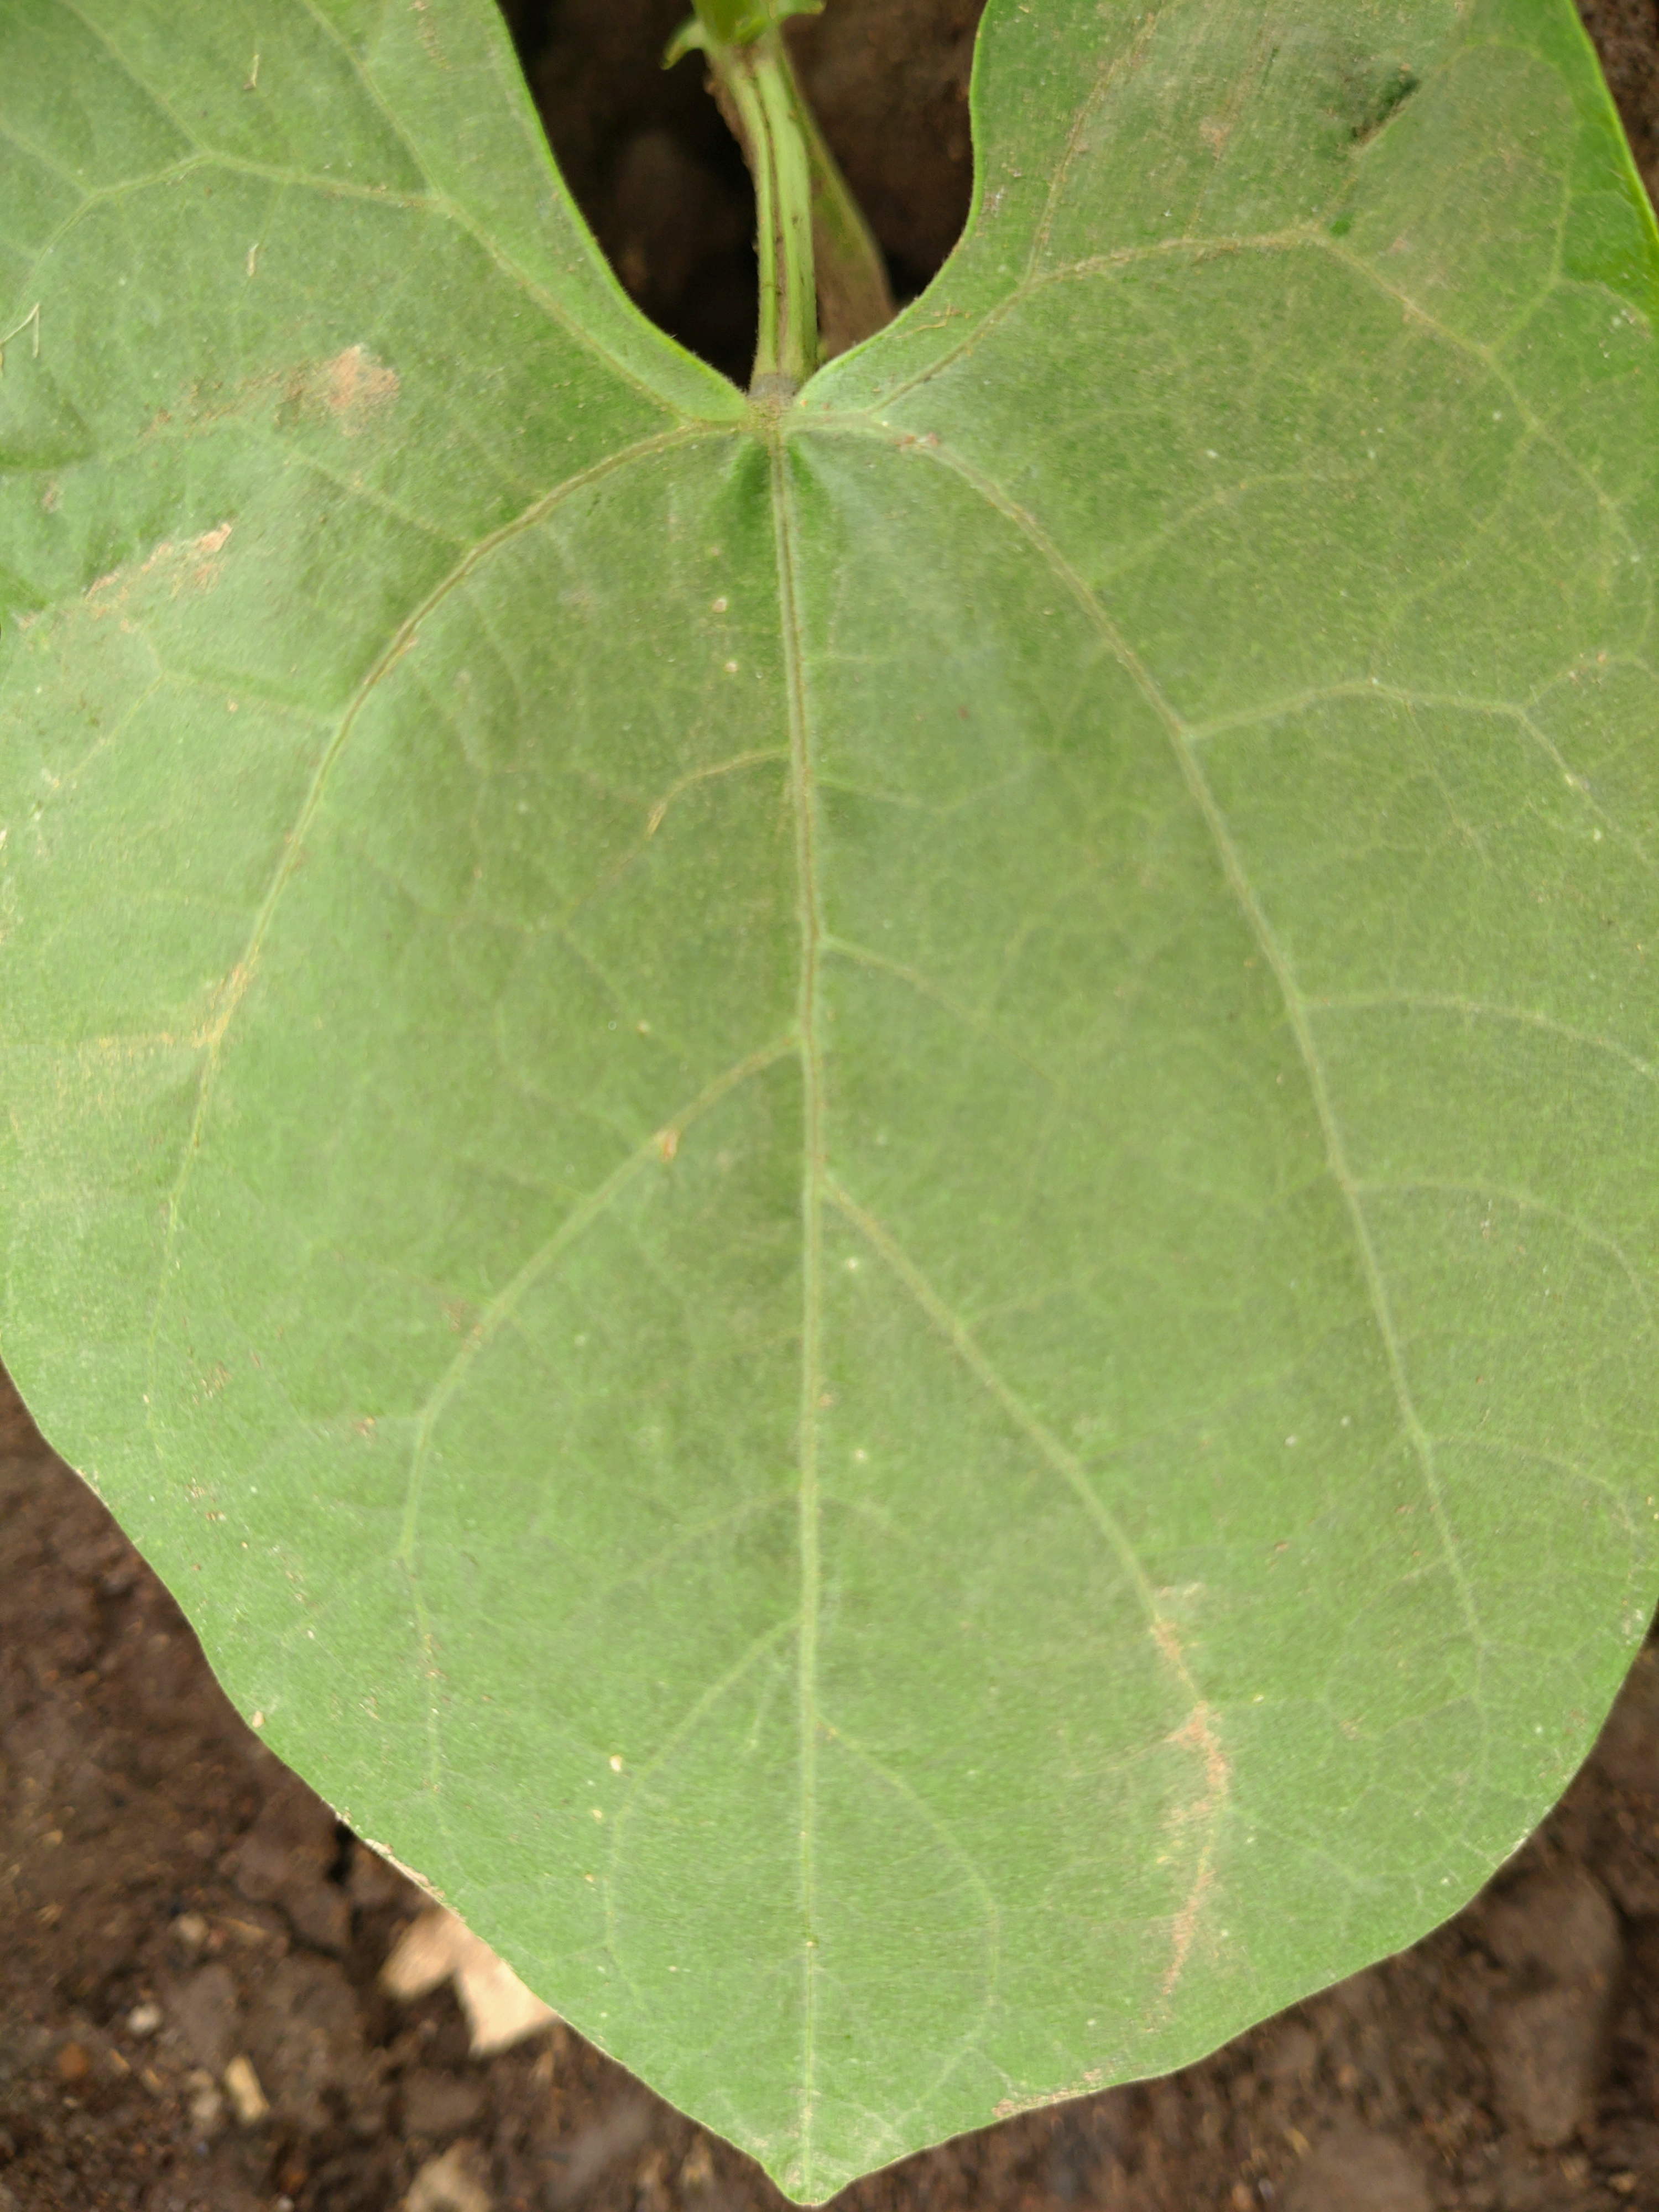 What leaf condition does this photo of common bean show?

healthy
